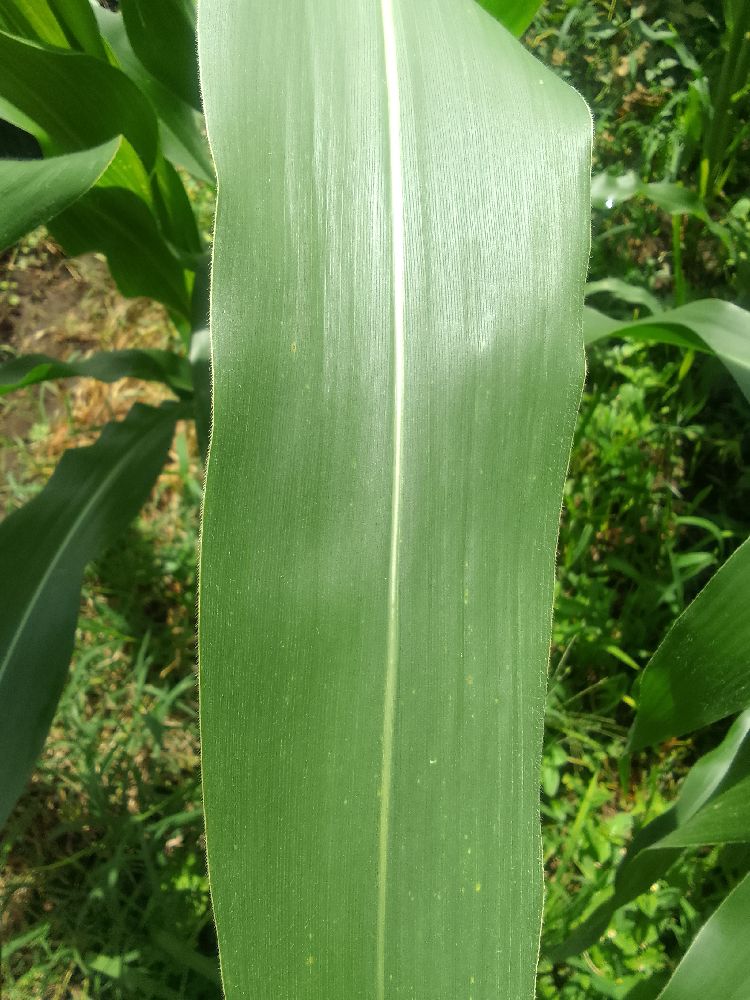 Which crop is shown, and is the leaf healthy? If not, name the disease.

maize, healthy
